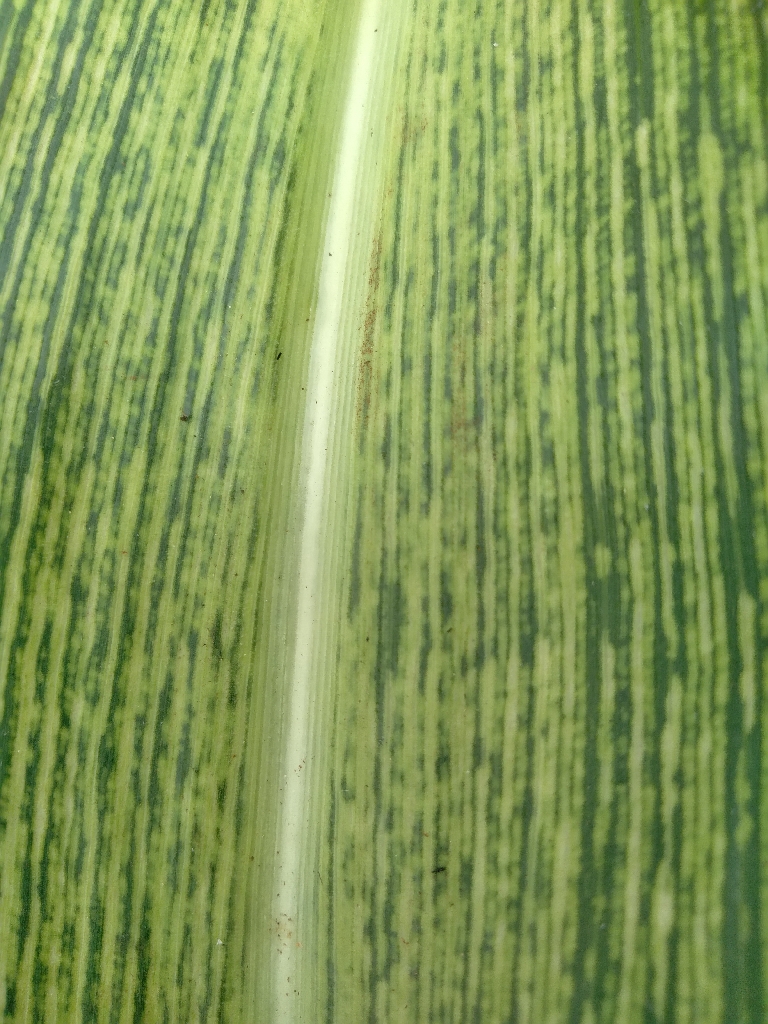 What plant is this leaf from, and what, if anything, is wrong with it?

maize, maize streak virus
